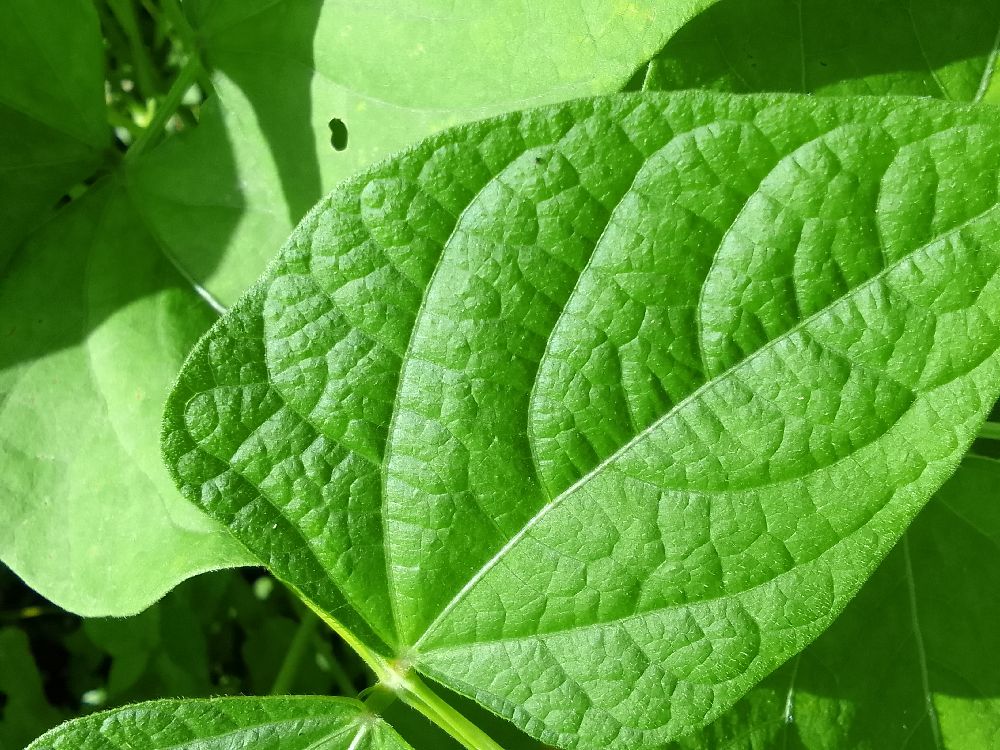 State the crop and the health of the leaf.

common bean, healthy
